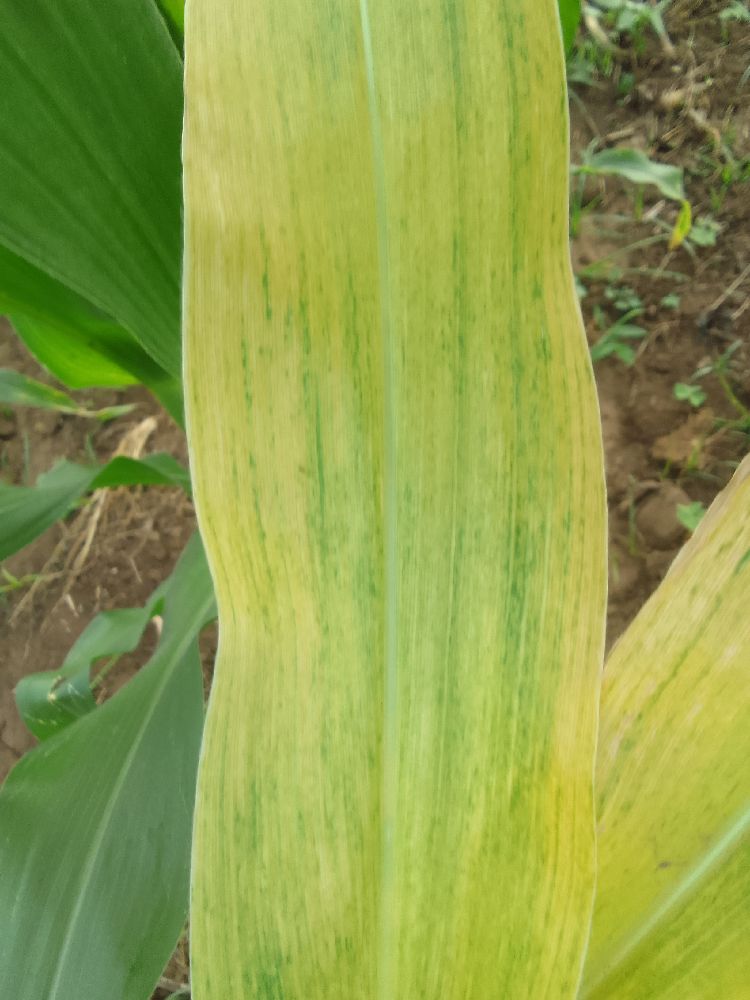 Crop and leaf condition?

maize, maize lethal necrosis
